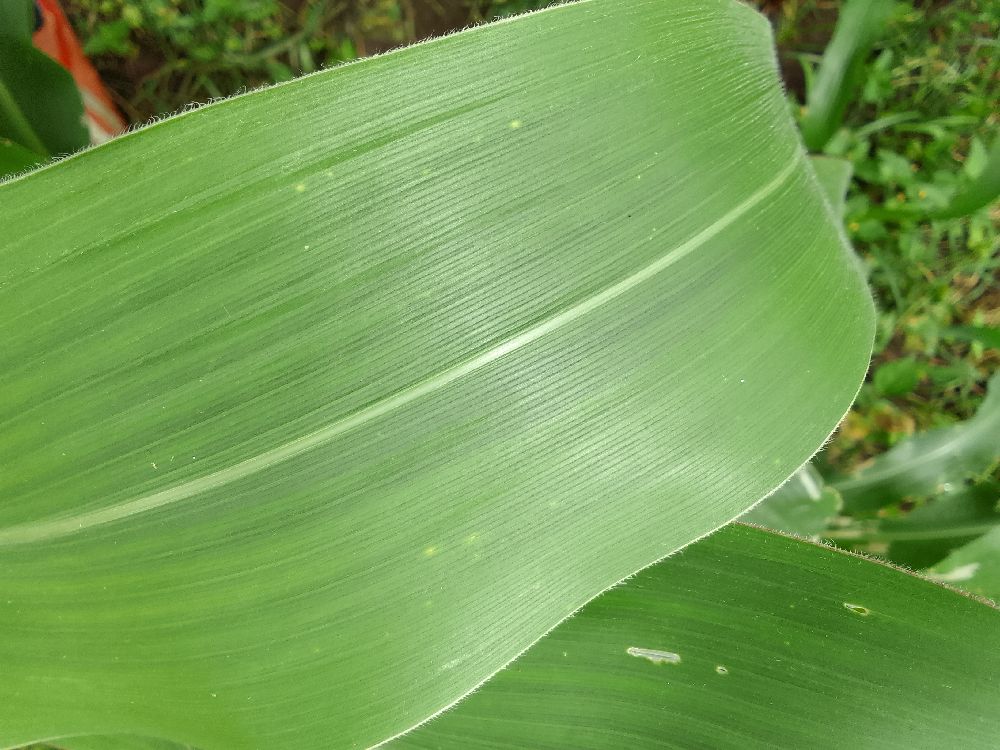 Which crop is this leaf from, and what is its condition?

maize, healthy
